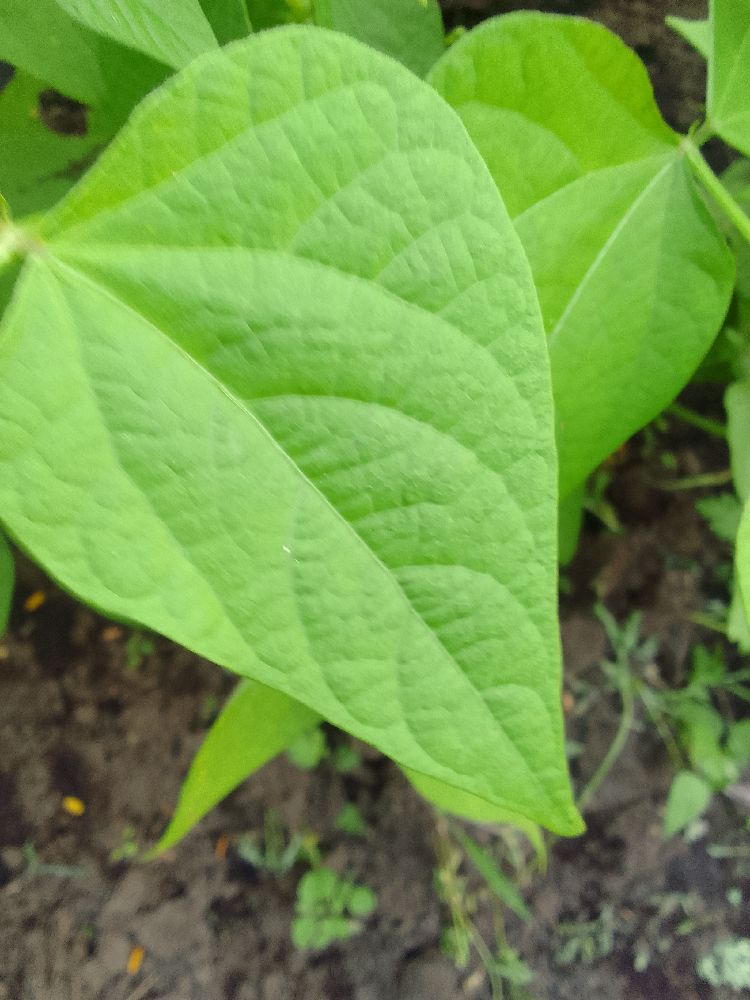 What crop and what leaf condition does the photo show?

common bean, healthy
